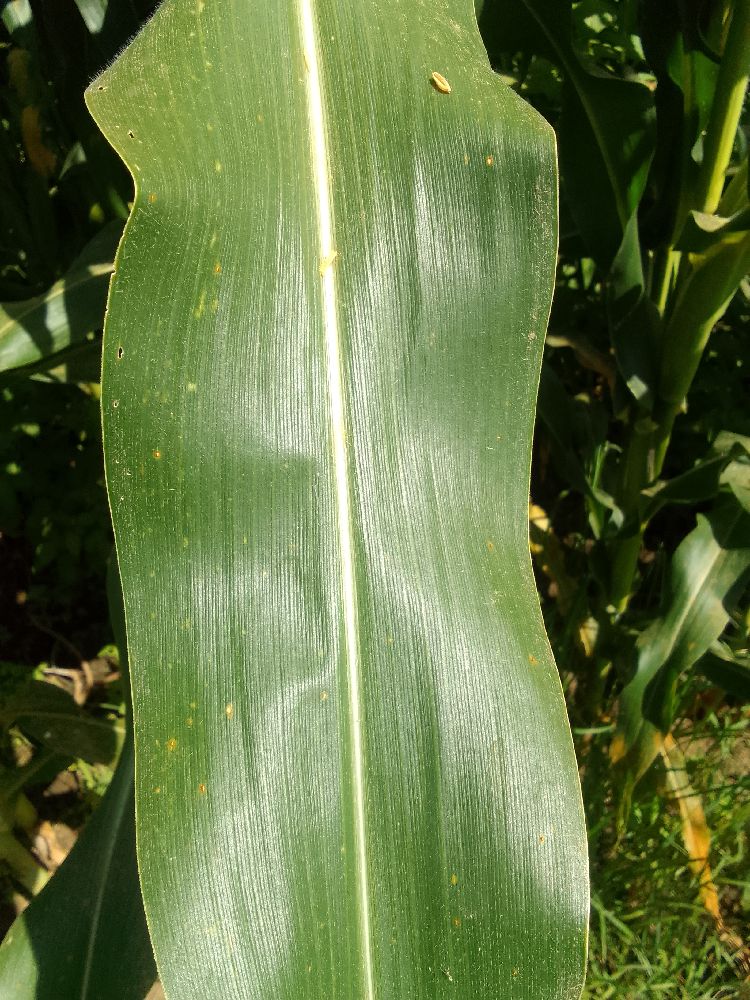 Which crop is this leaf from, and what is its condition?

maize, healthy
